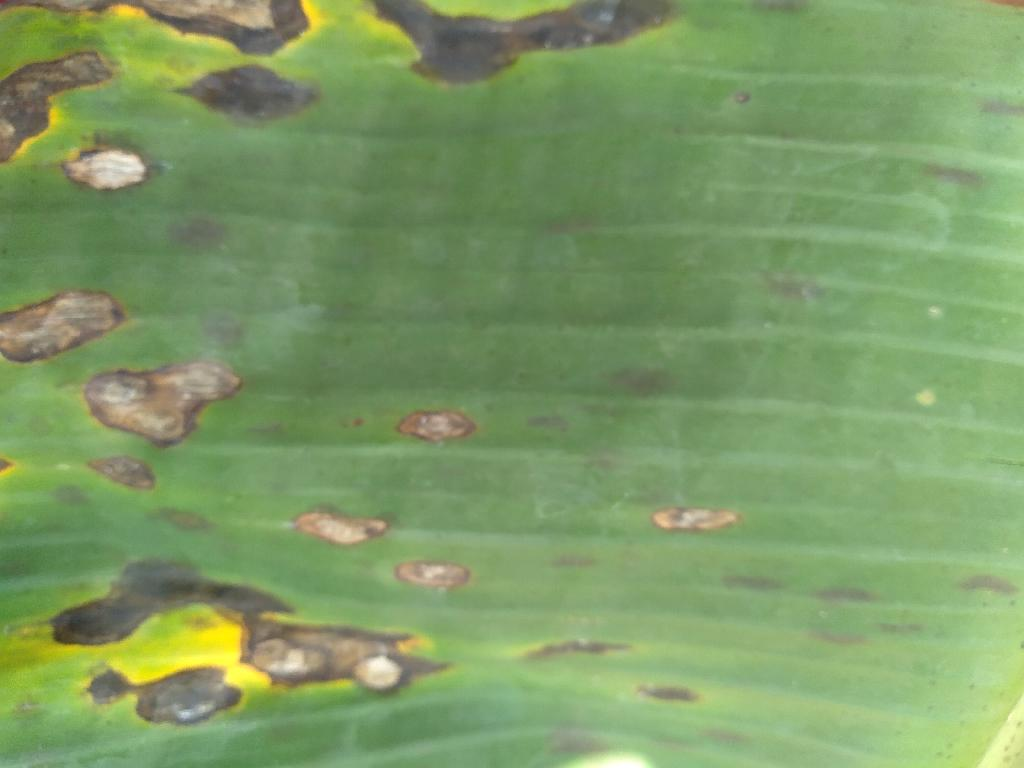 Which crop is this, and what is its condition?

banana, black sigatoka
